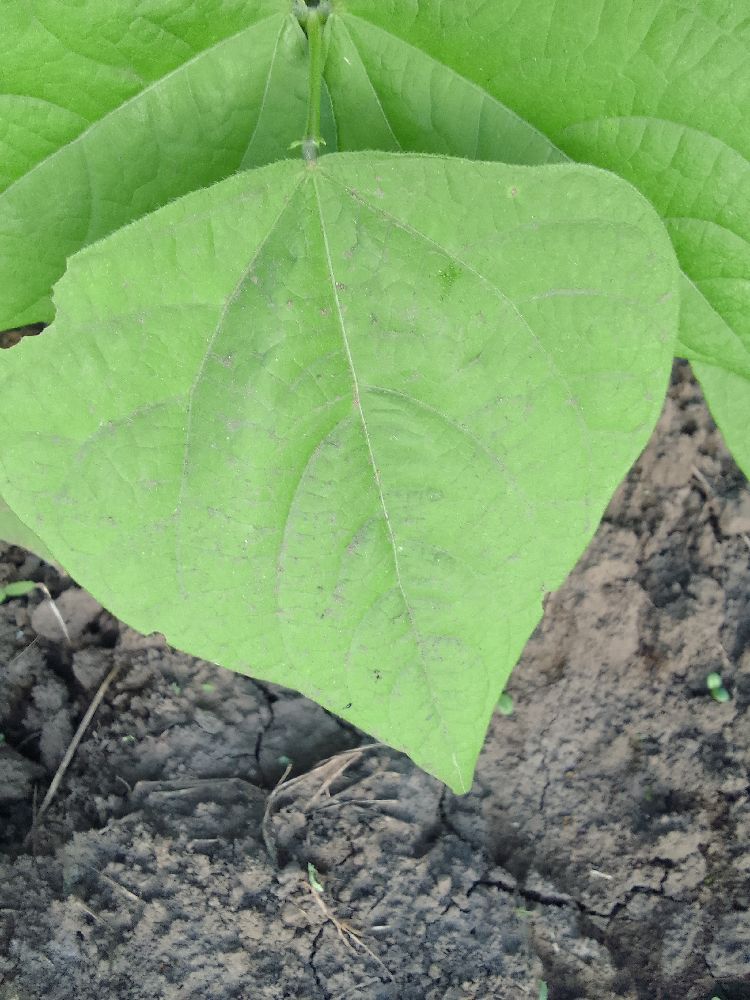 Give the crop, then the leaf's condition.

common bean, healthy
